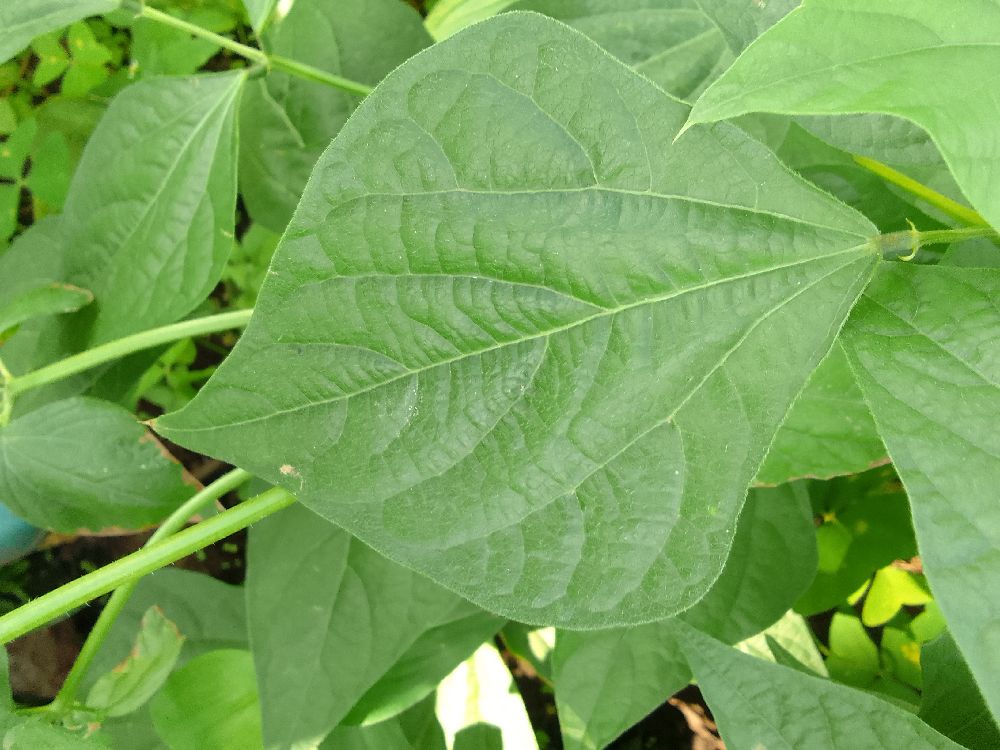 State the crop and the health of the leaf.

common bean, healthy
